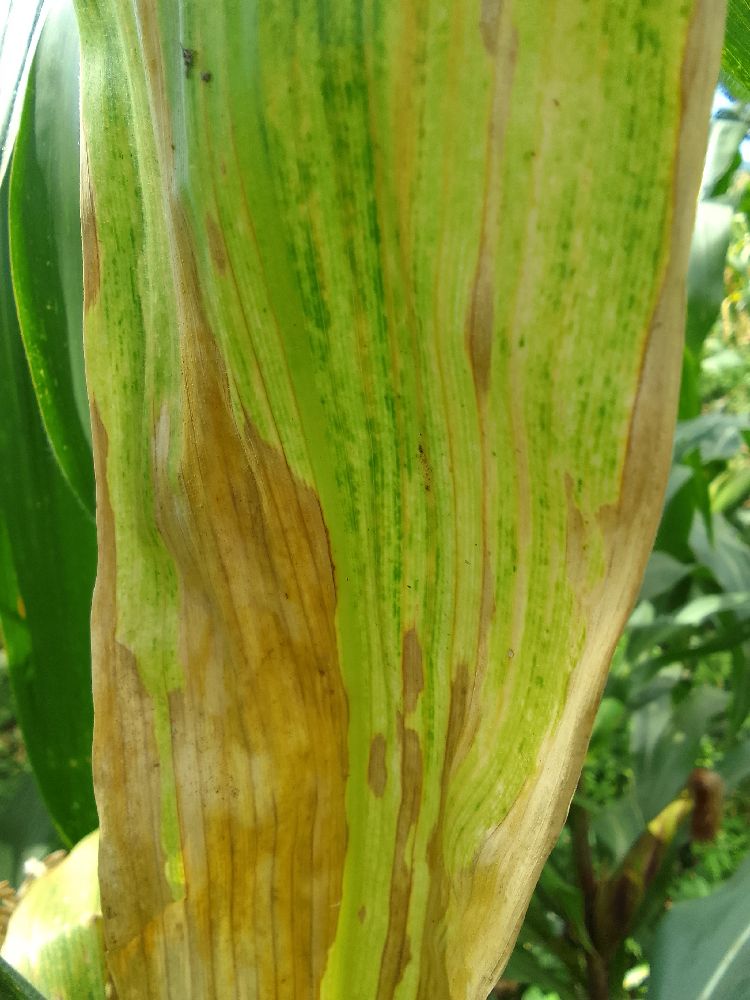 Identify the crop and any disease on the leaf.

maize, maize lethal necrosis
